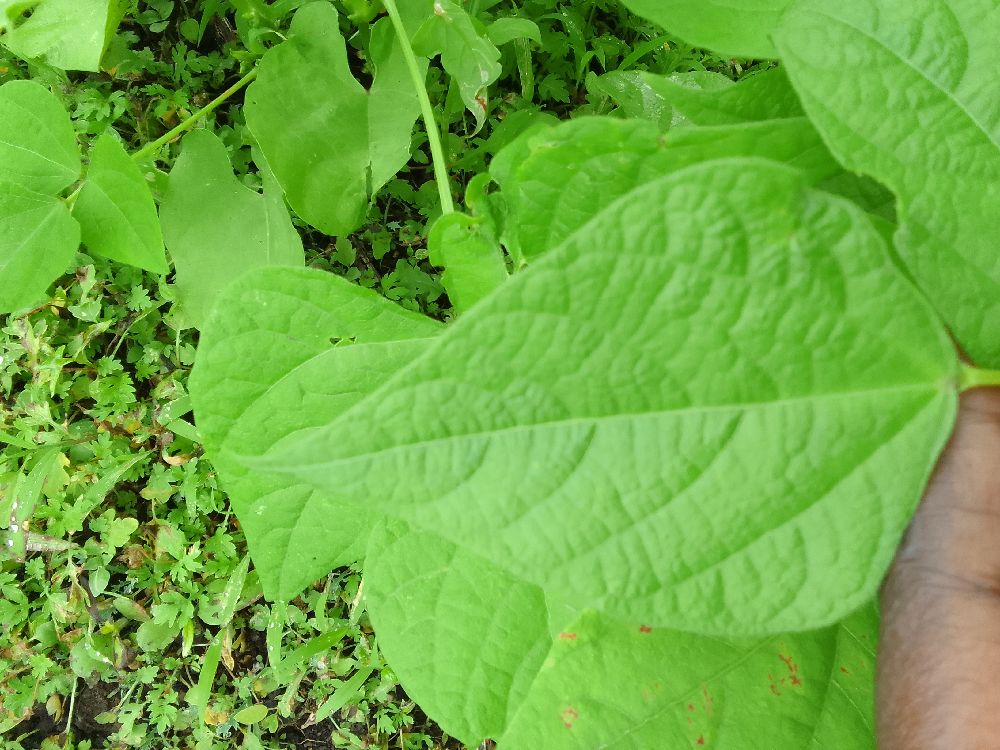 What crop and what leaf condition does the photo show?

common bean, healthy
